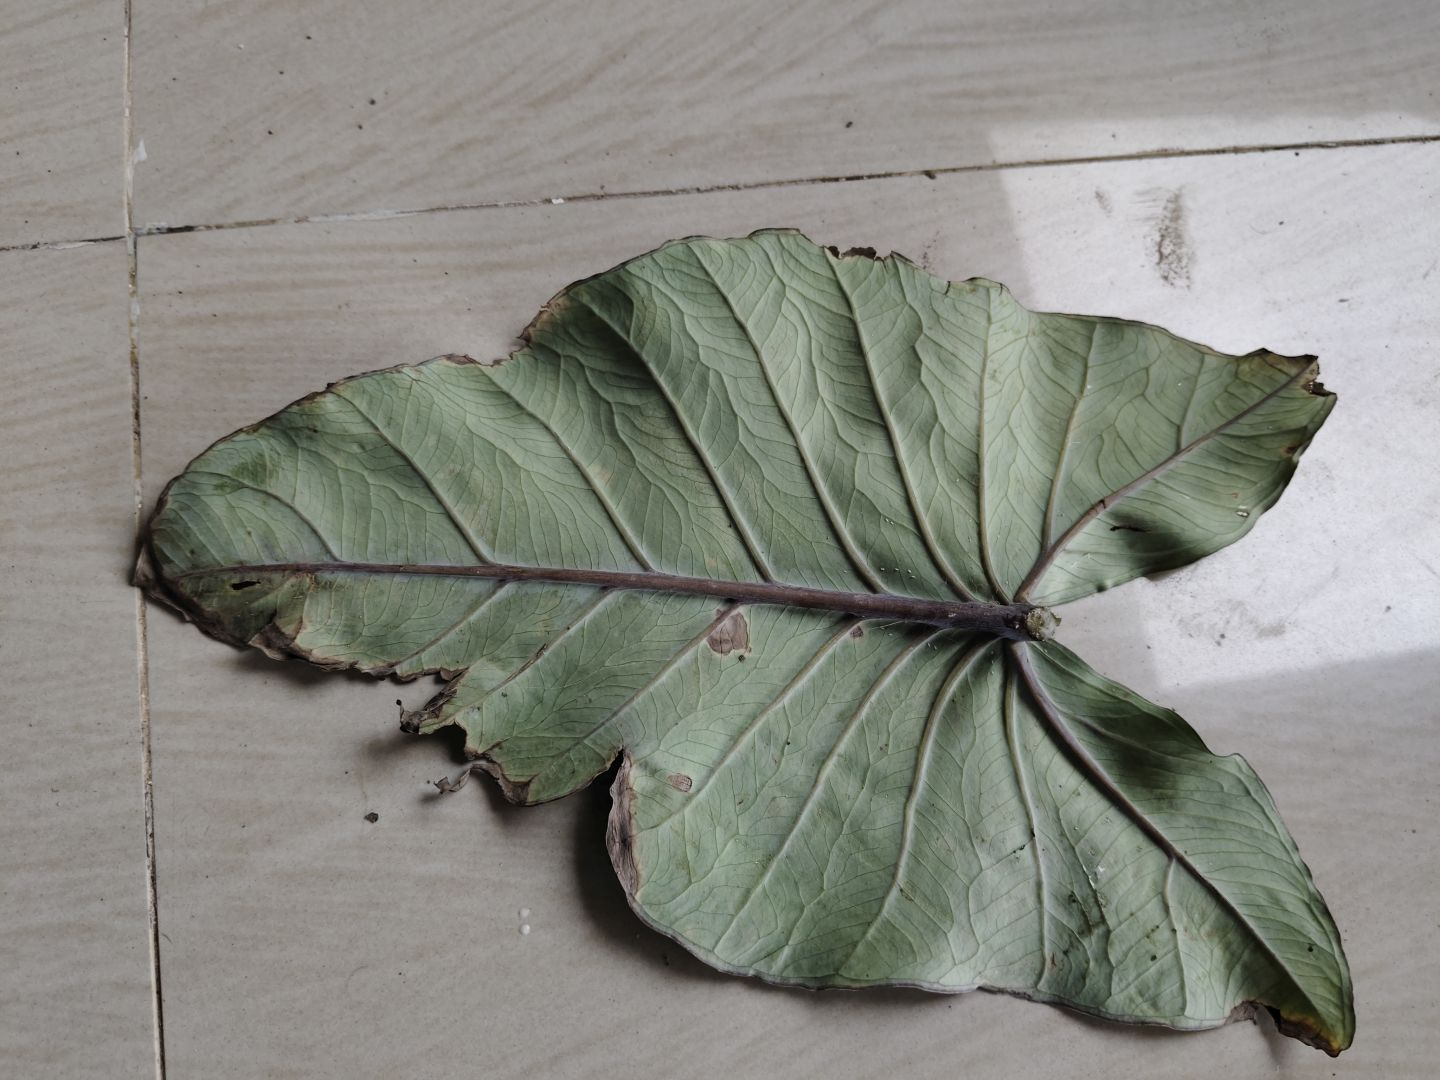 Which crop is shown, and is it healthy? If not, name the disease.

taro, leaf blight
